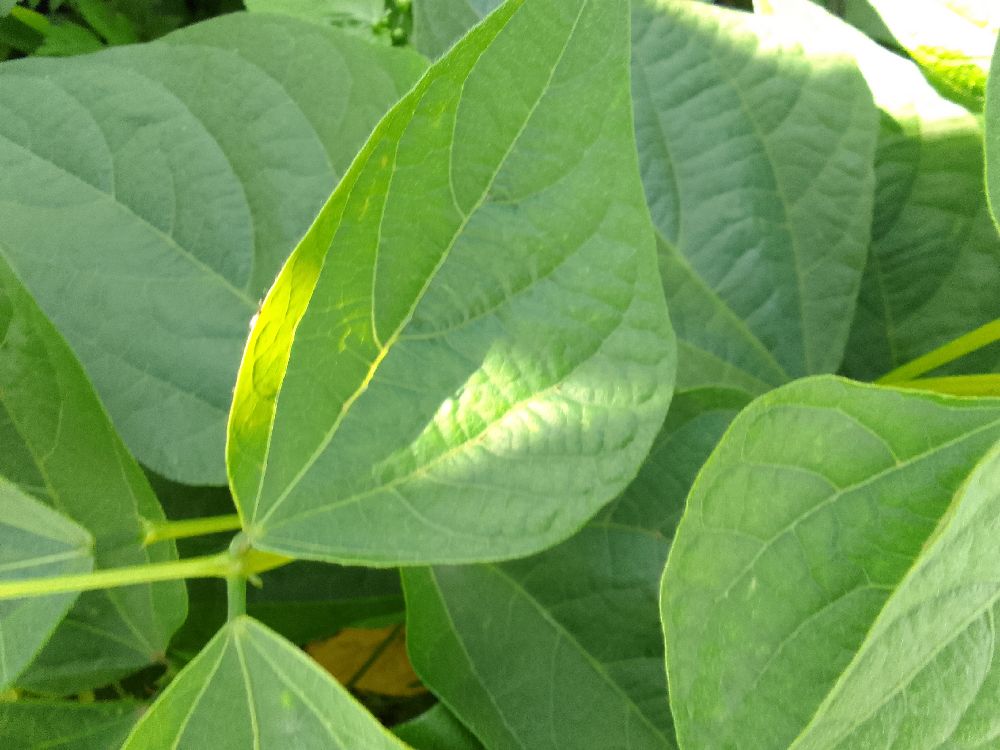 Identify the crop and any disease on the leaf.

common bean, healthy
